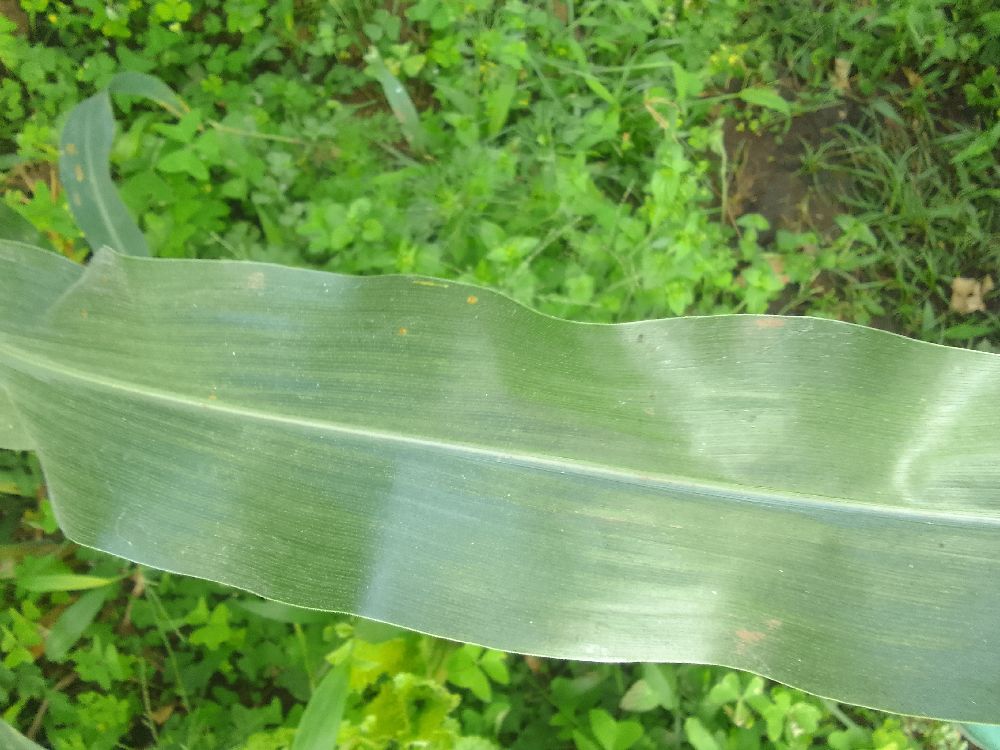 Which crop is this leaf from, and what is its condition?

maize, healthy
